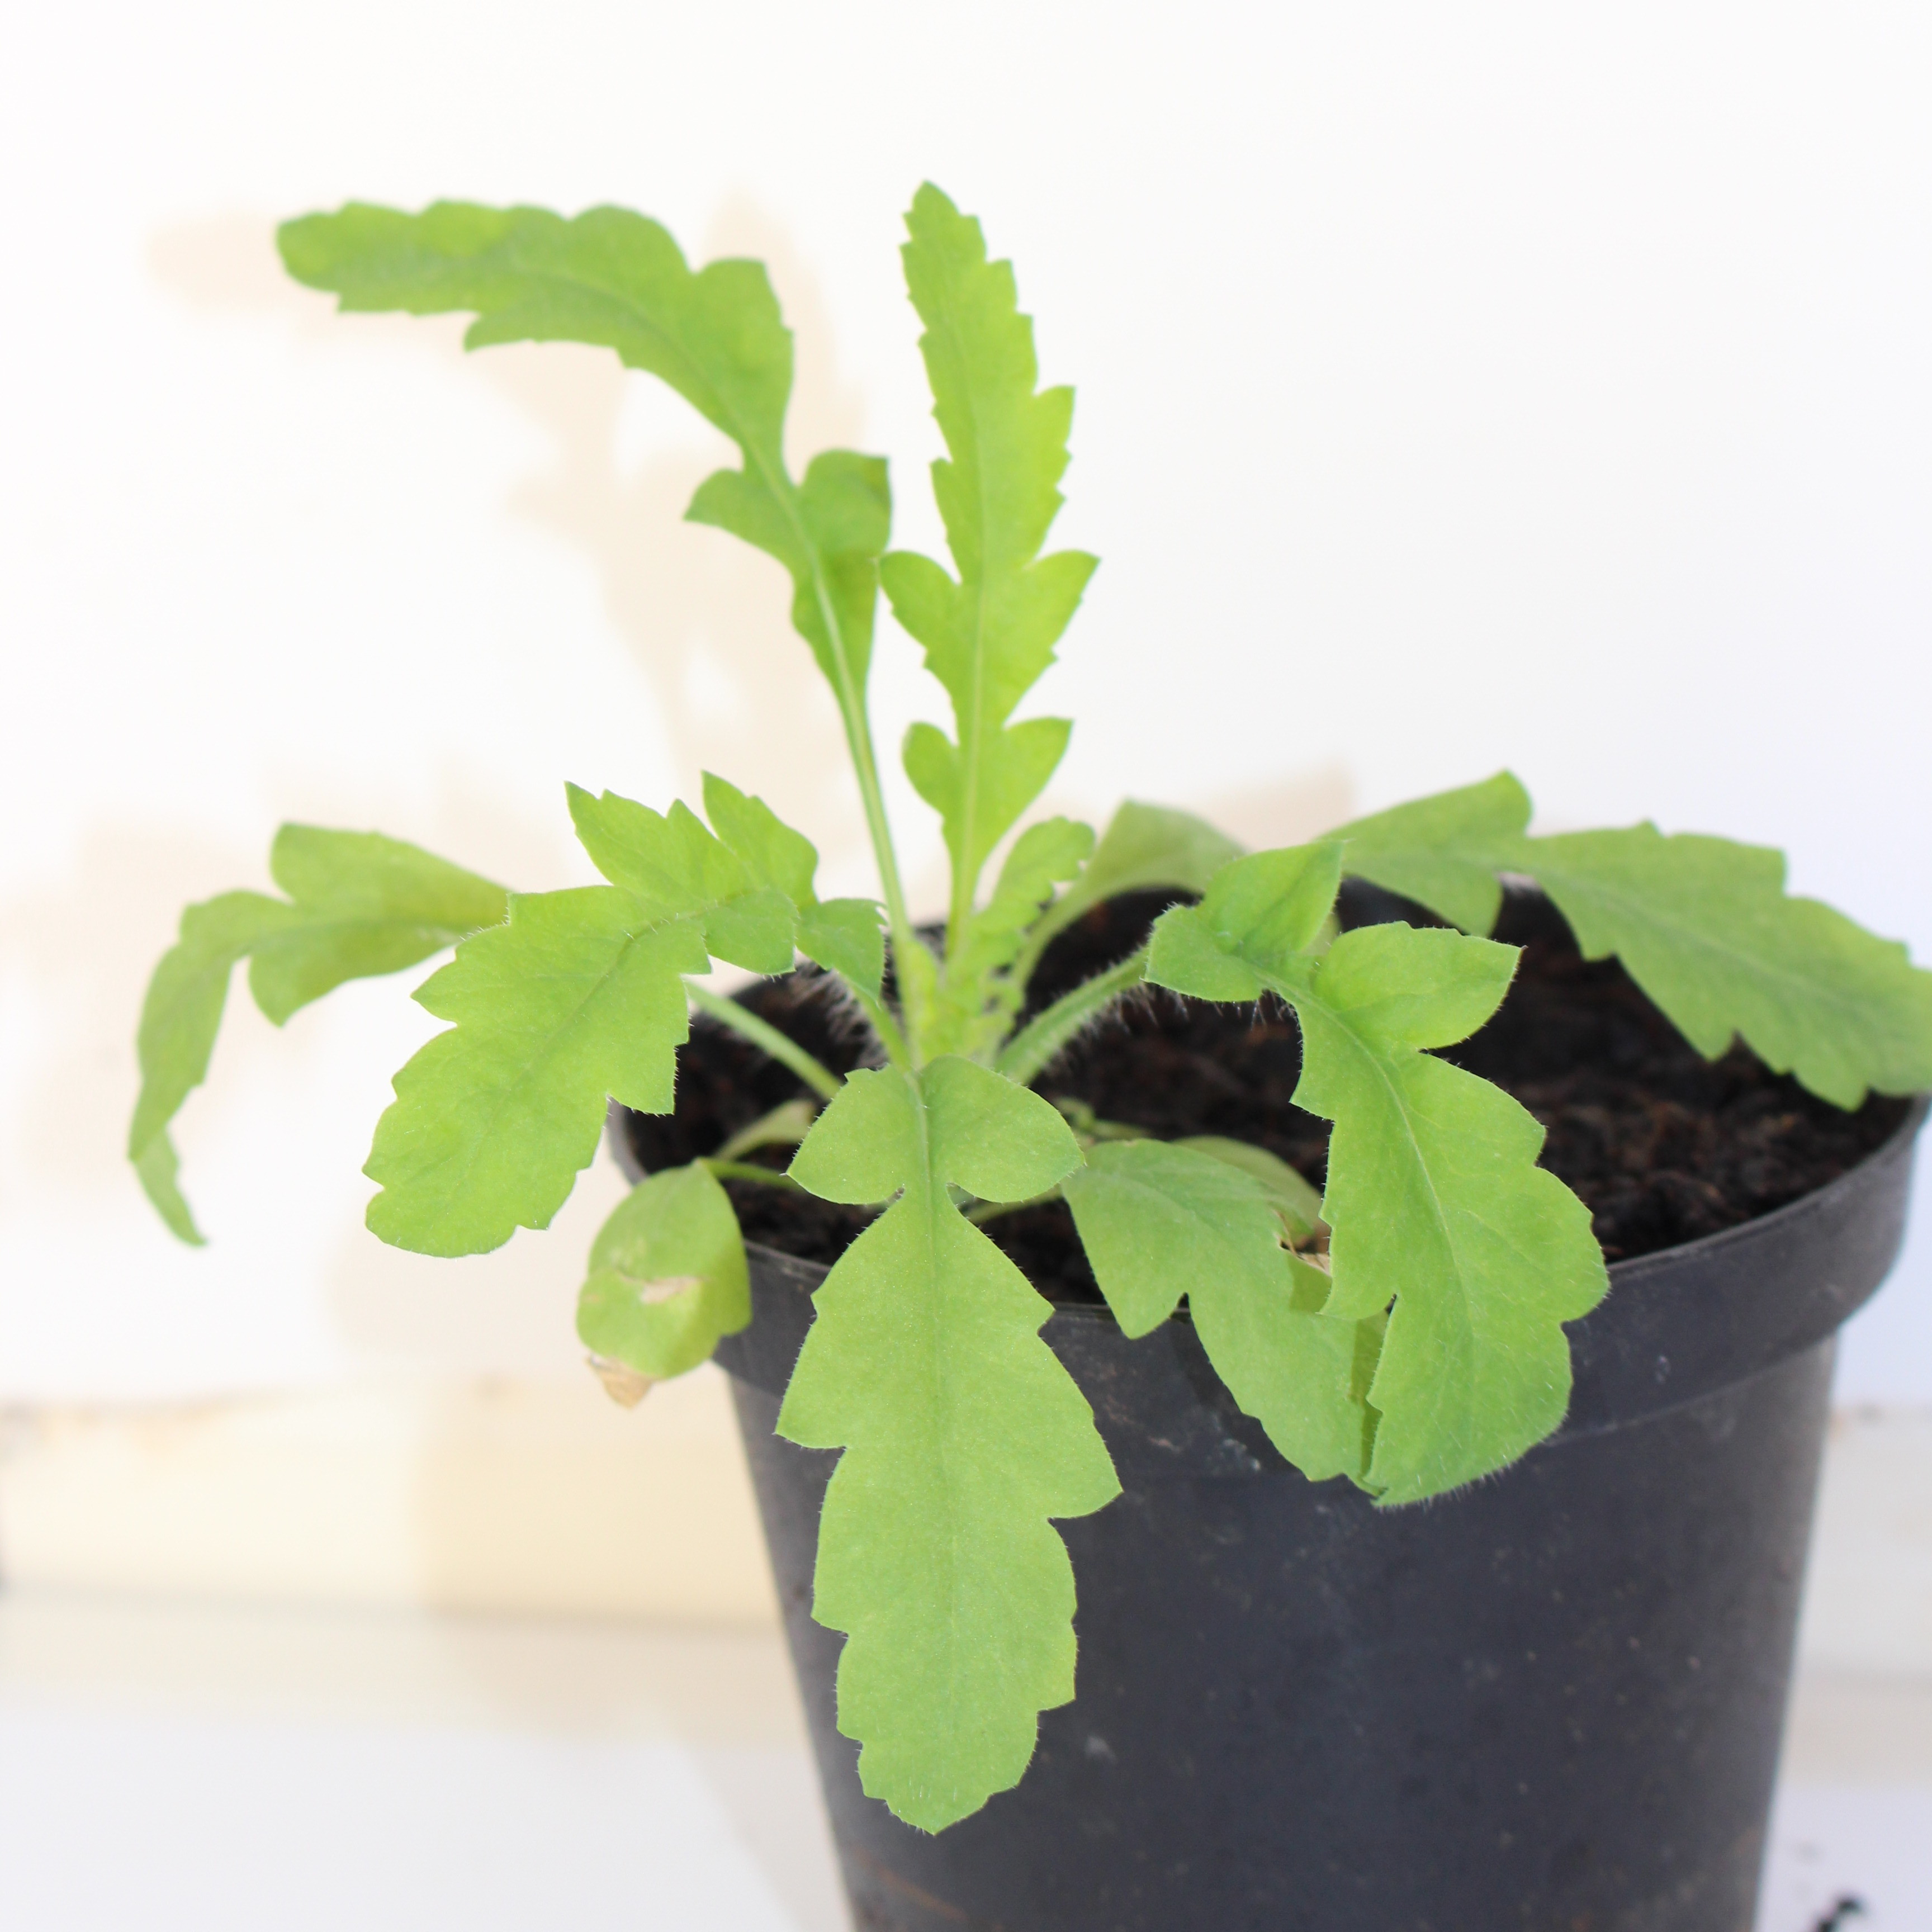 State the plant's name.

Papaver rhoeas
